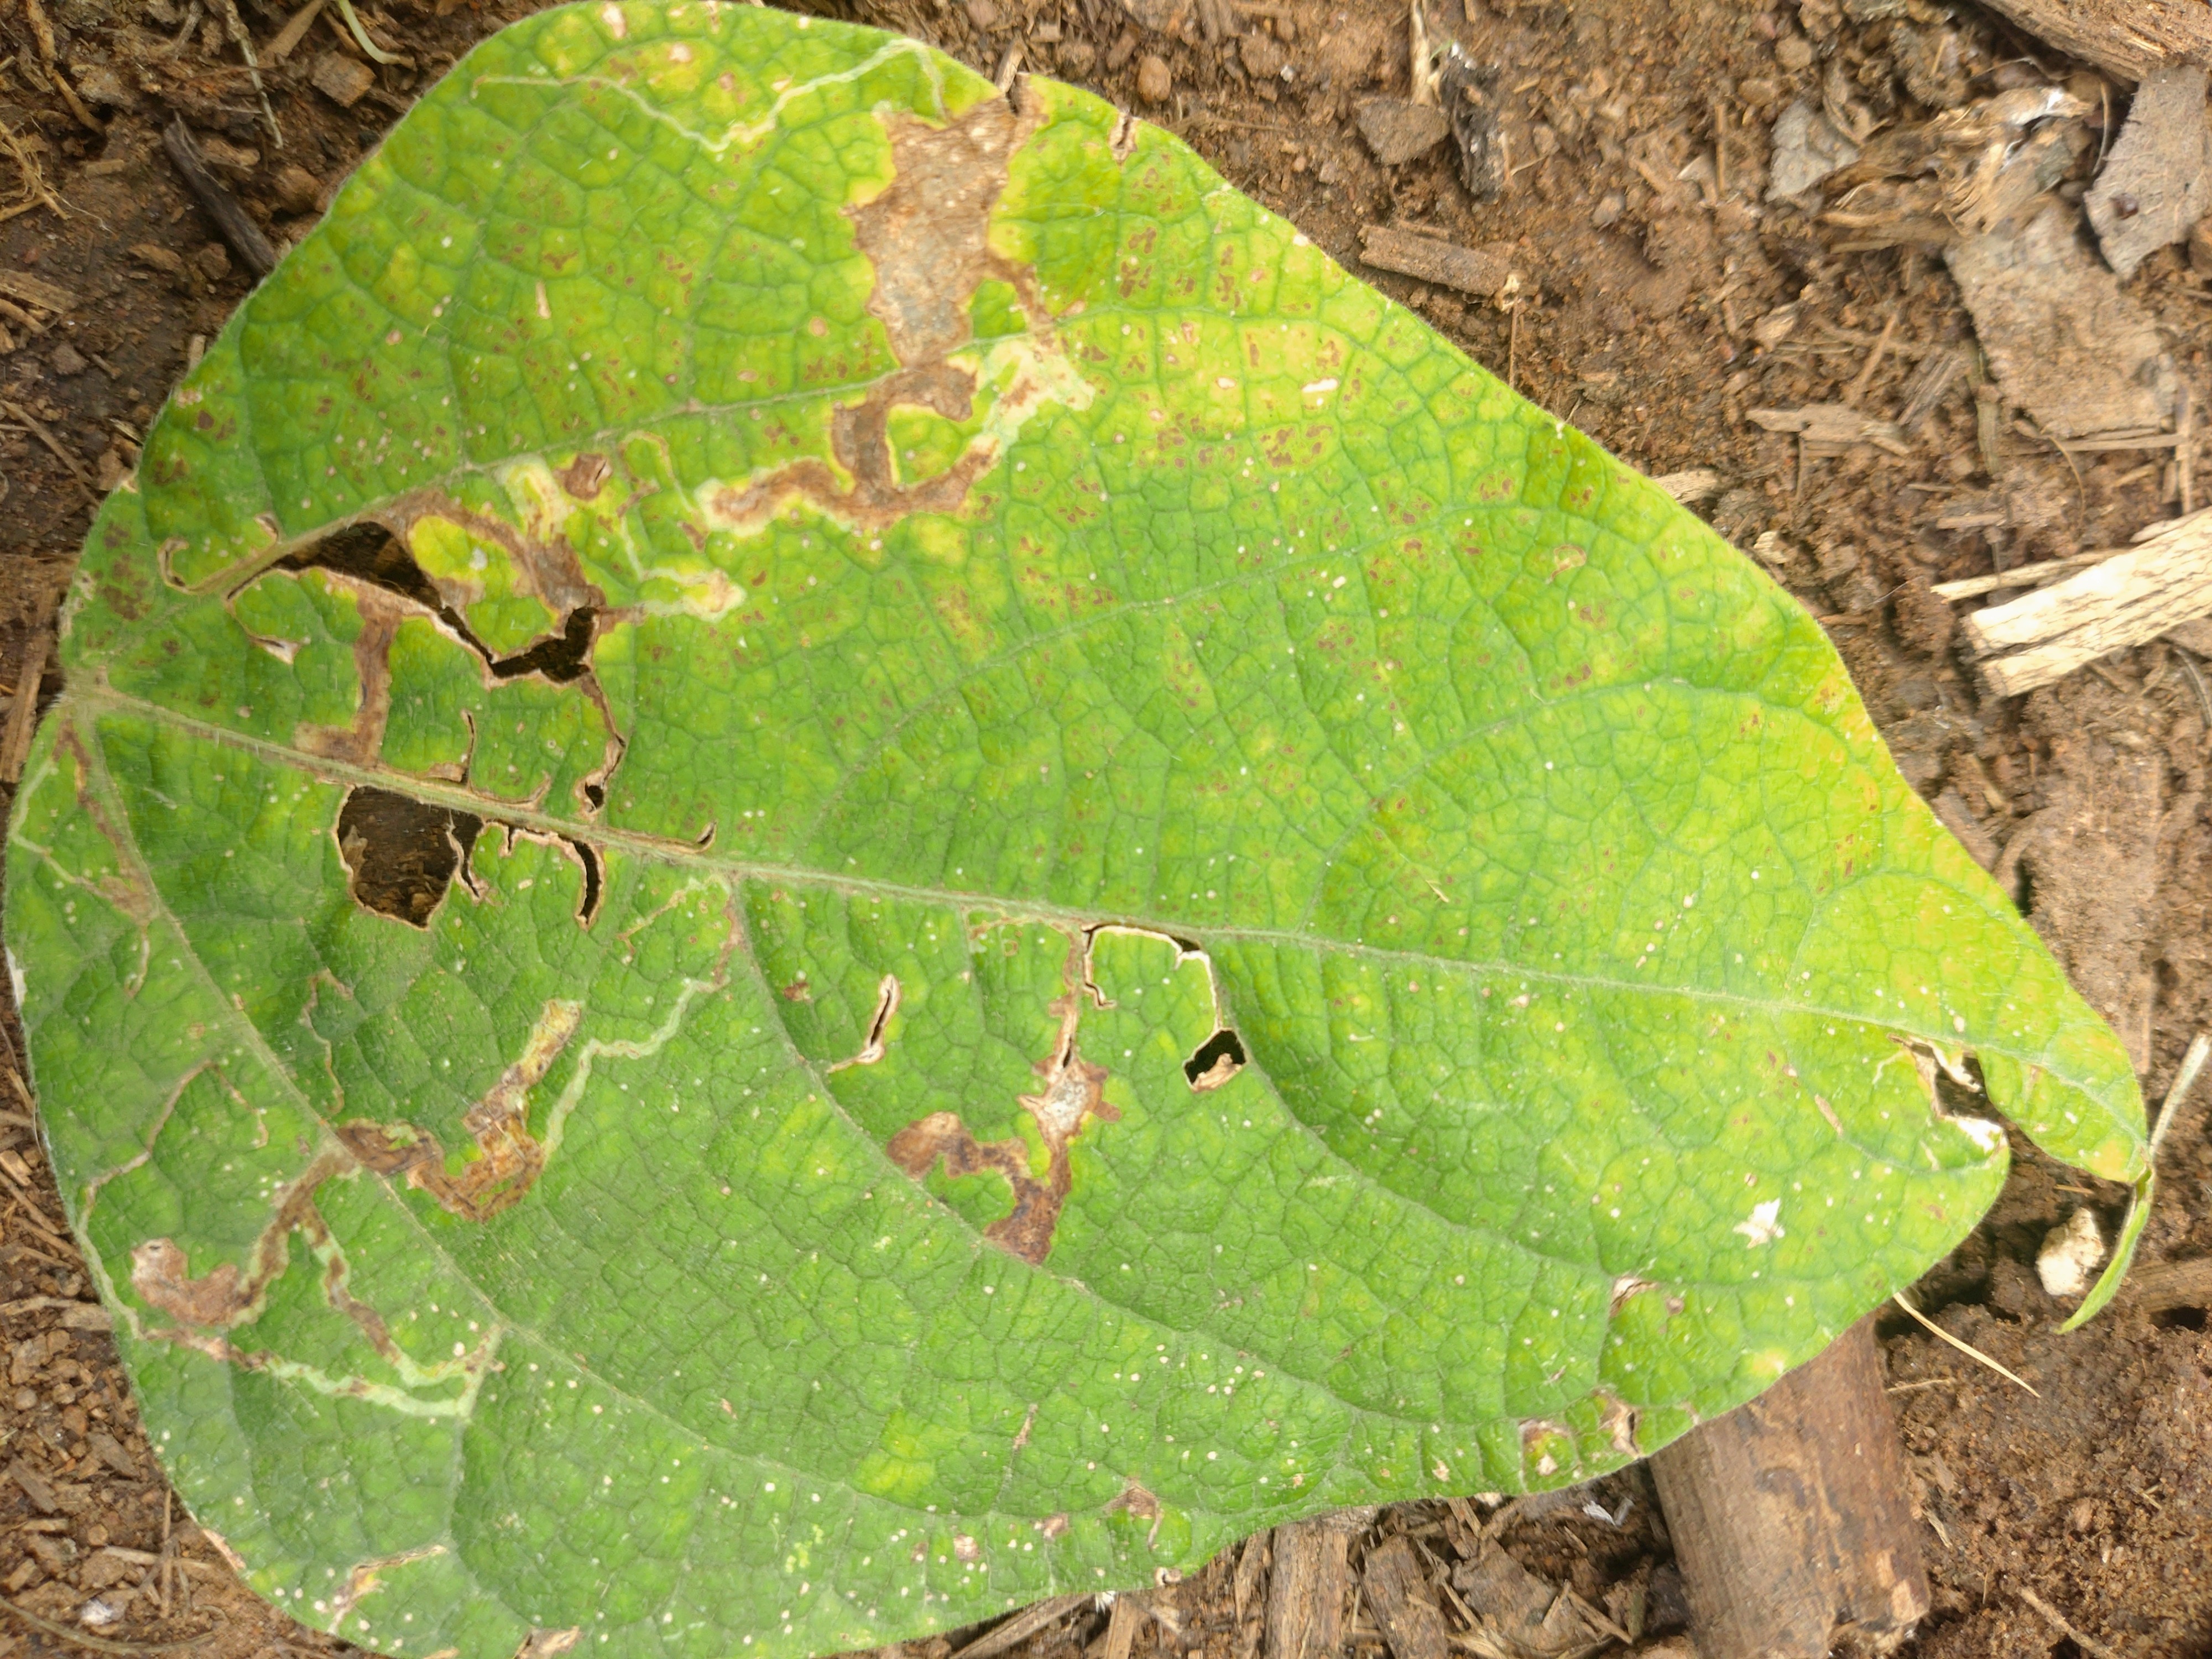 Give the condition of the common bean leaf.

rust
